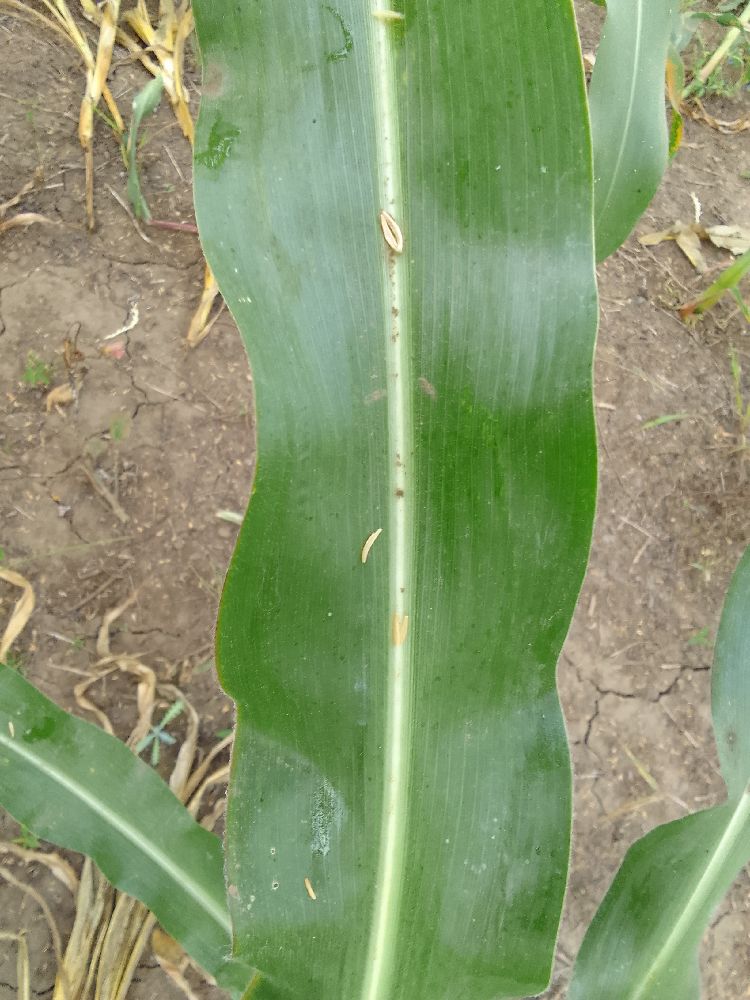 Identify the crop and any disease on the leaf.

maize, healthy
